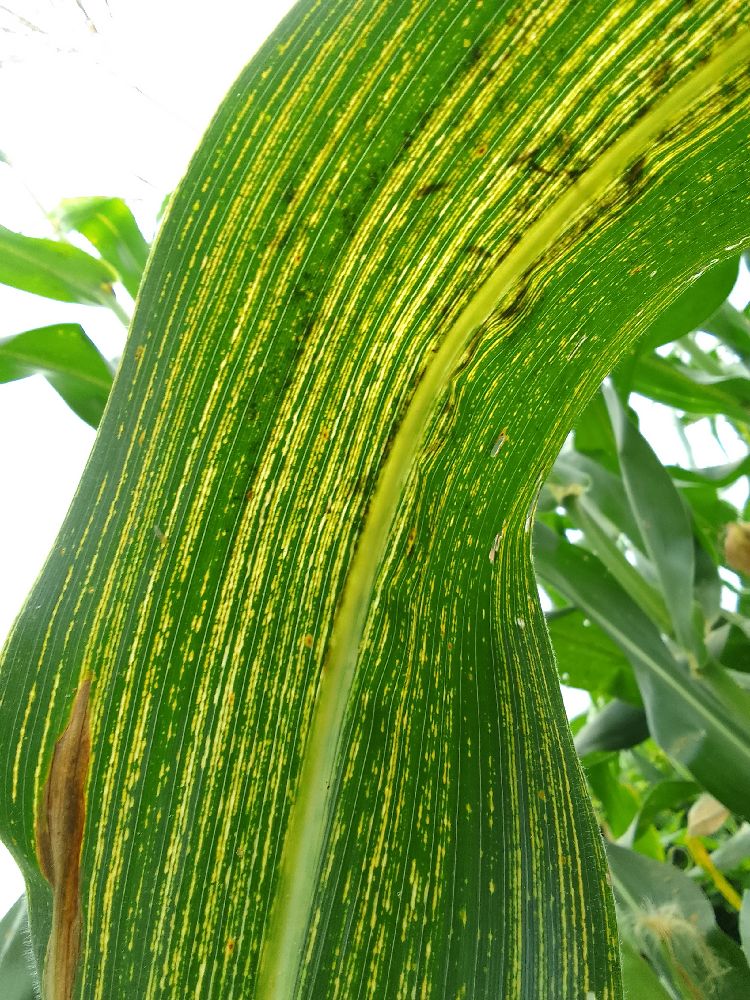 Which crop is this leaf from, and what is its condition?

maize, maize streak virus
